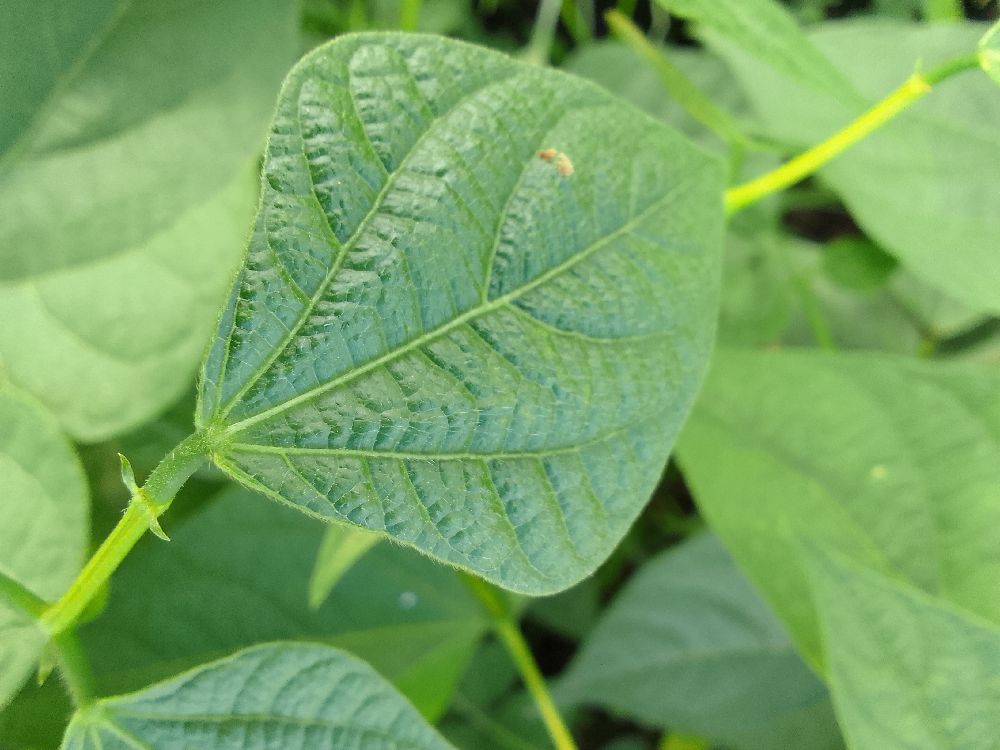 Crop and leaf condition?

common bean, healthy
